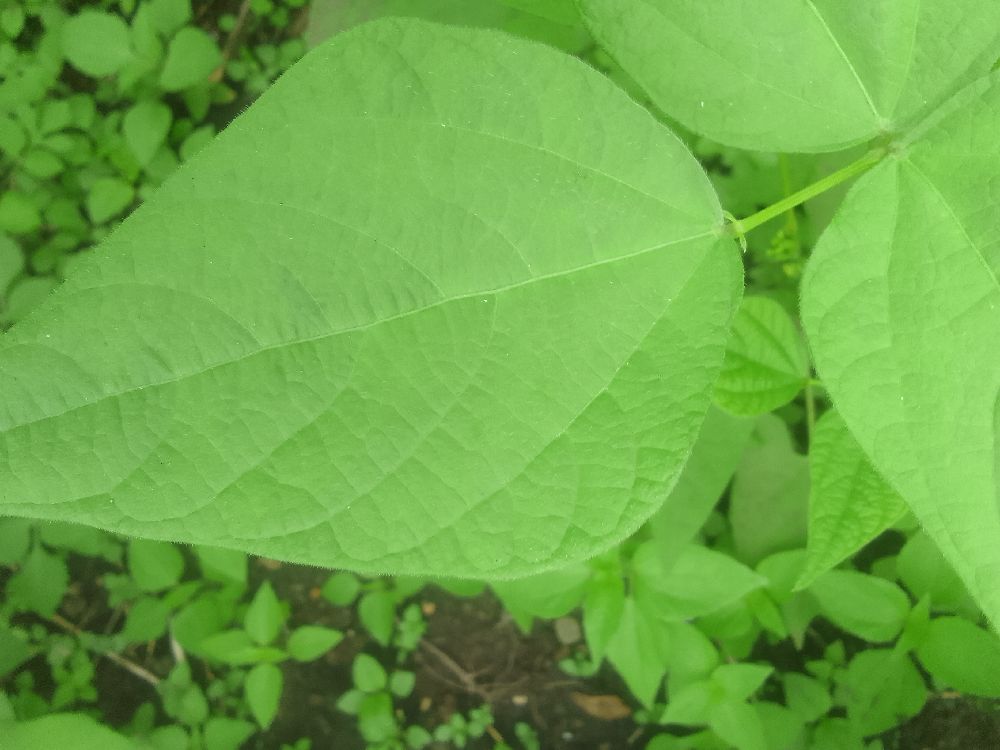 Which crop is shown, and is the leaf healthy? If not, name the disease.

common bean, healthy
